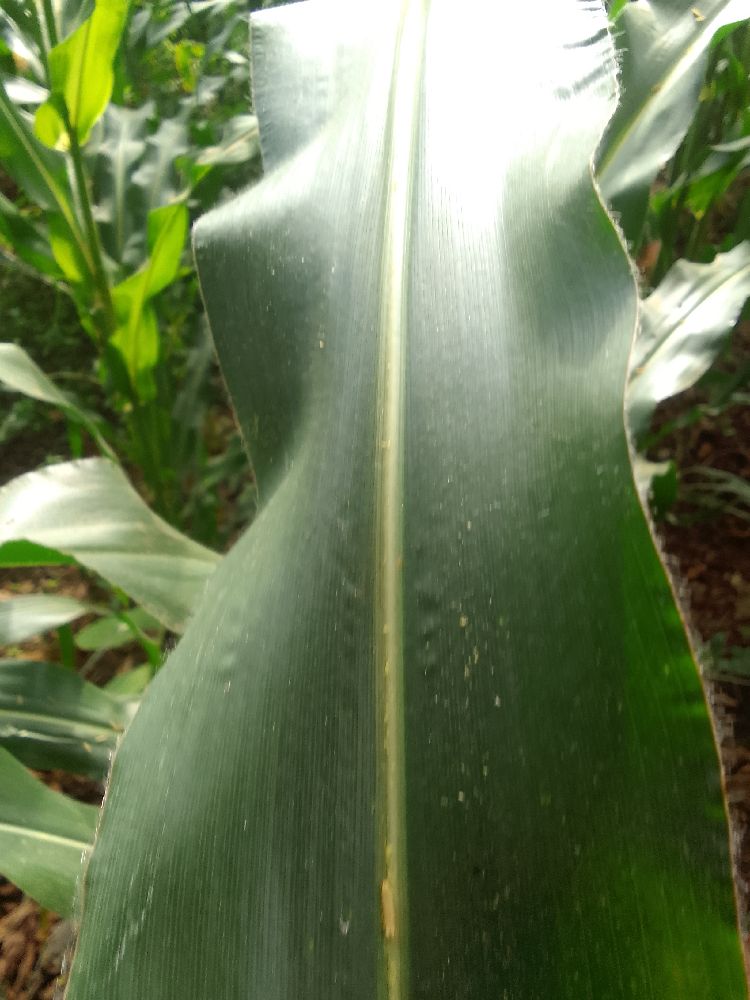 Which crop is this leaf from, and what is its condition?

maize, healthy
